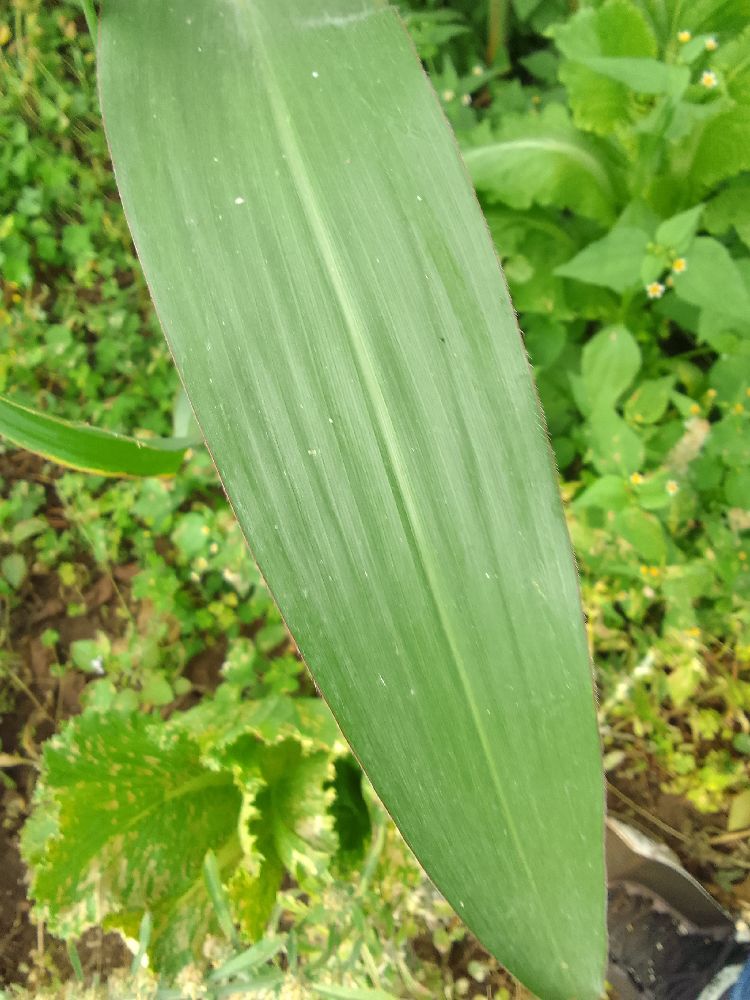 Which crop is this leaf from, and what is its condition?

maize, healthy
